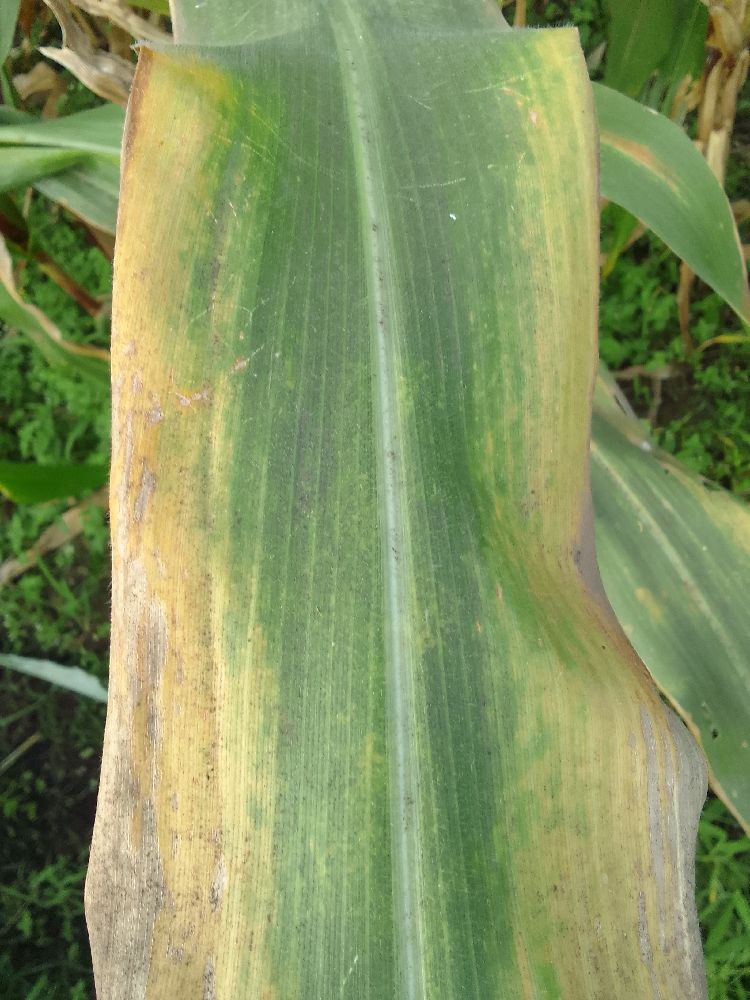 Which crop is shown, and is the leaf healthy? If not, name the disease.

maize, maize lethal necrosis
